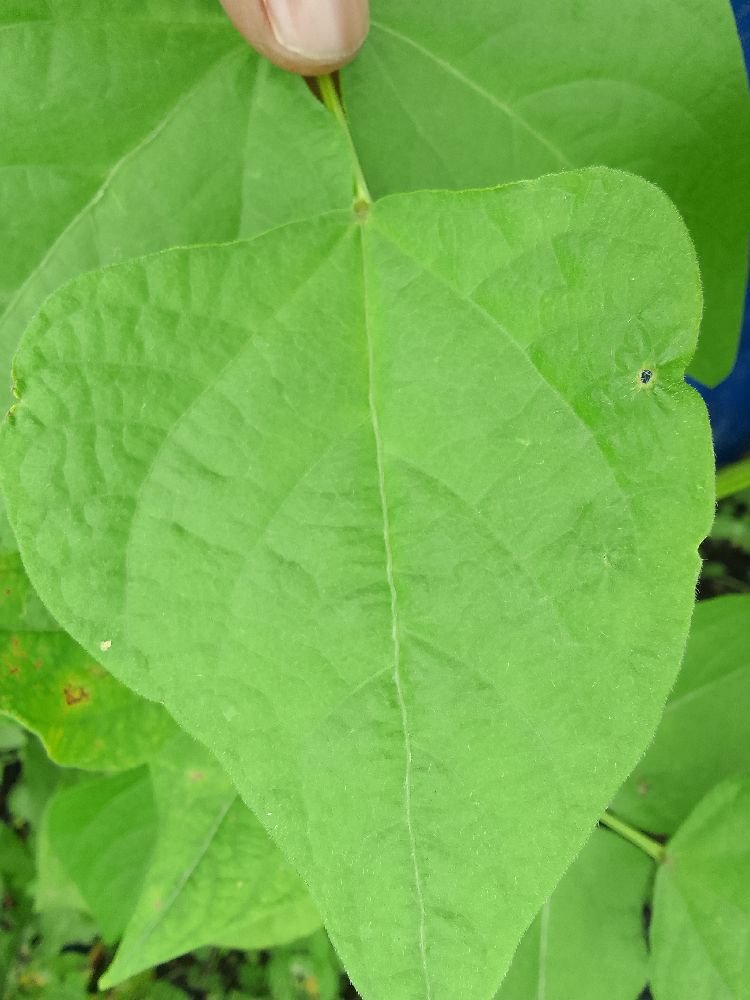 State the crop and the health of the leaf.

common bean, healthy
